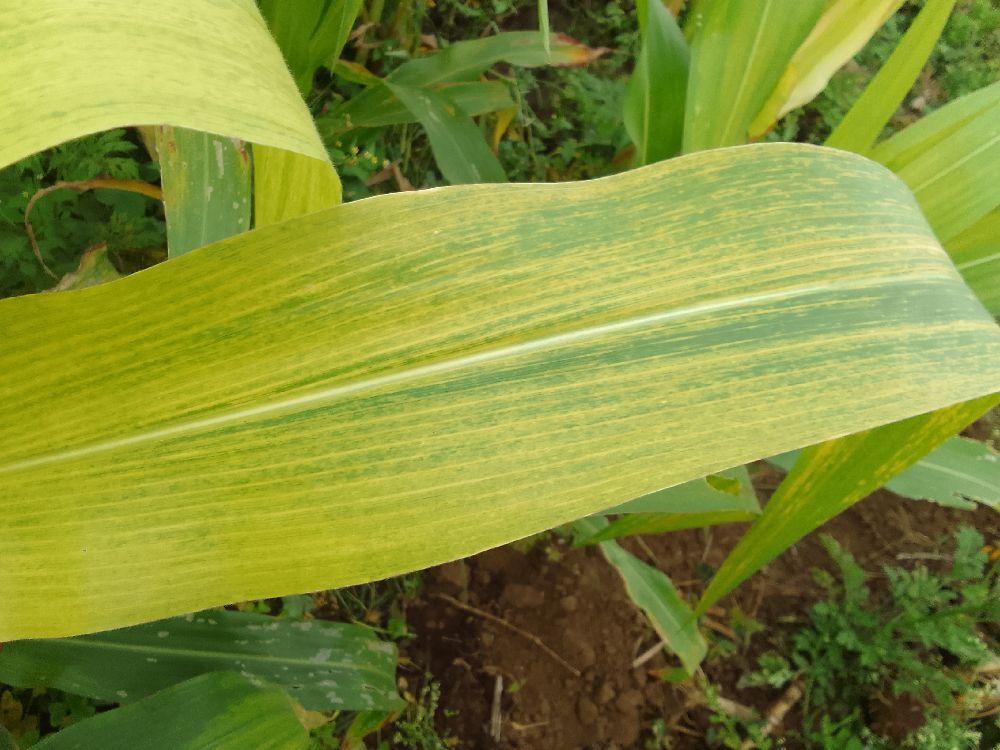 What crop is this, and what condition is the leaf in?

maize, maize lethal necrosis
